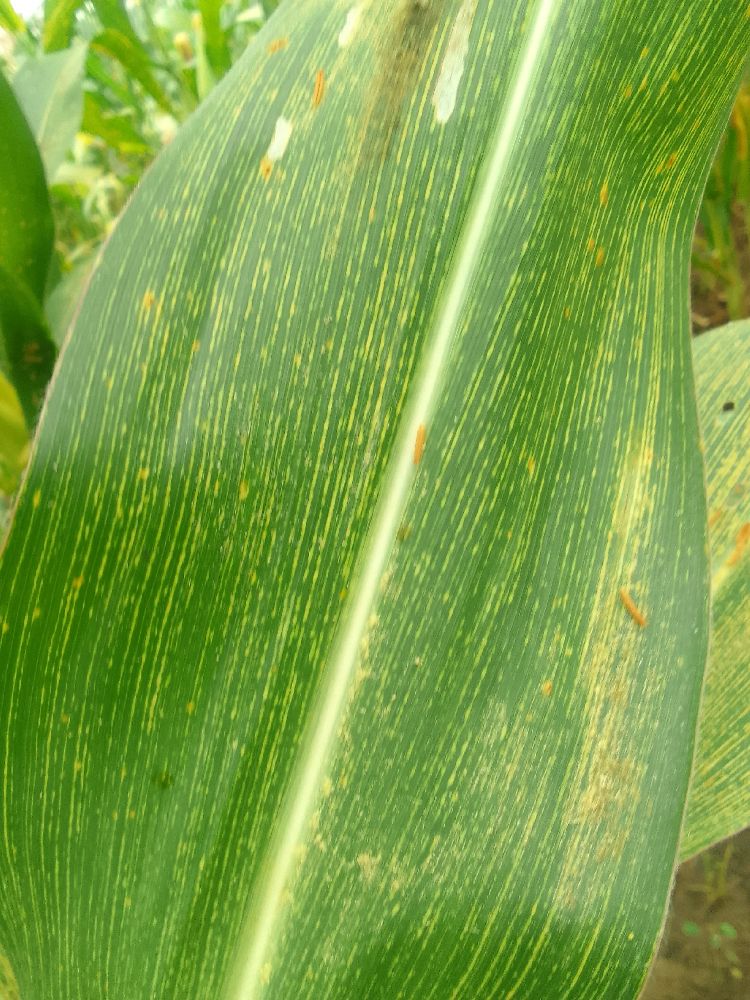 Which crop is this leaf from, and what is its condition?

maize, maize streak virus
